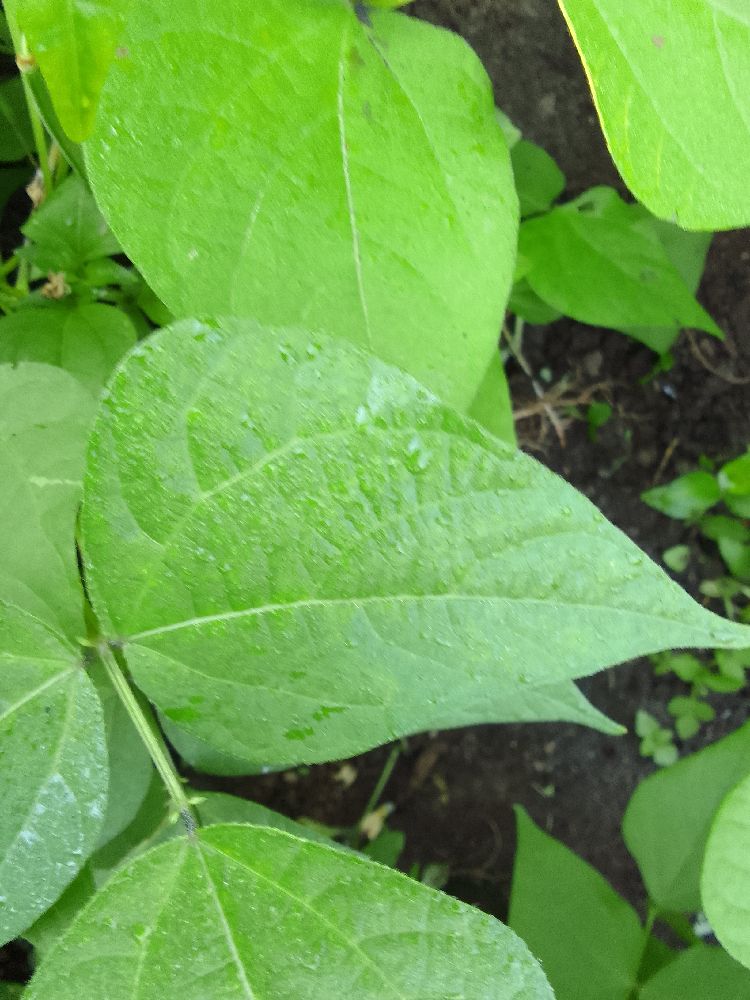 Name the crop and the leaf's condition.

common bean, healthy
